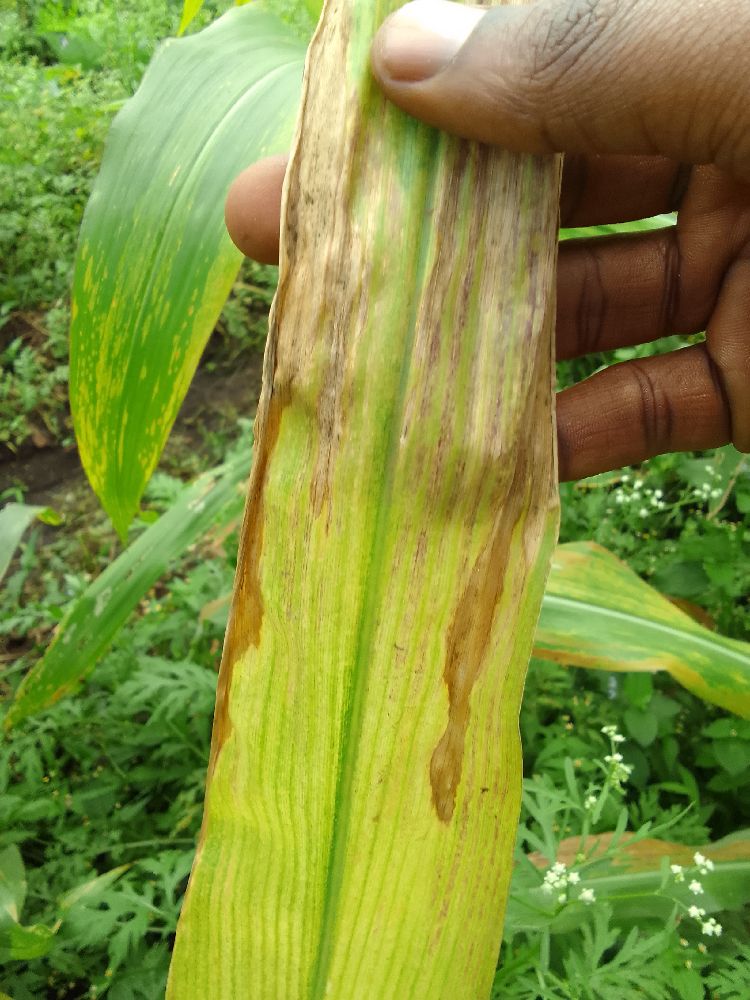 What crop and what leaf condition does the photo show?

maize, maize lethal necrosis
